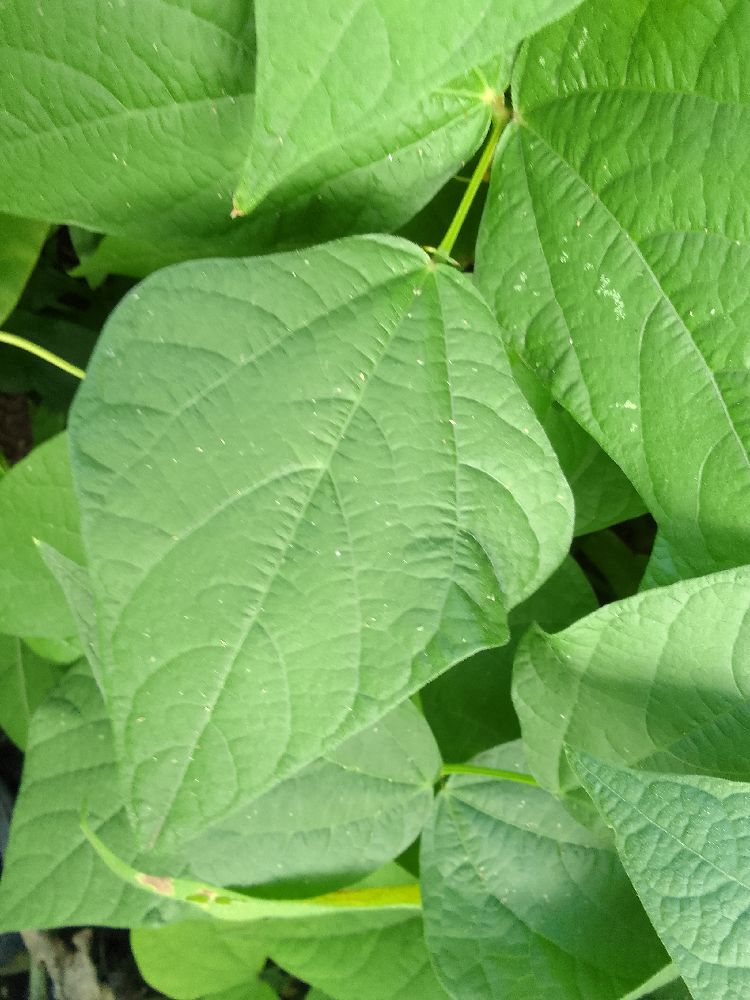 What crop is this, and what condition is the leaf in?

common bean, healthy
